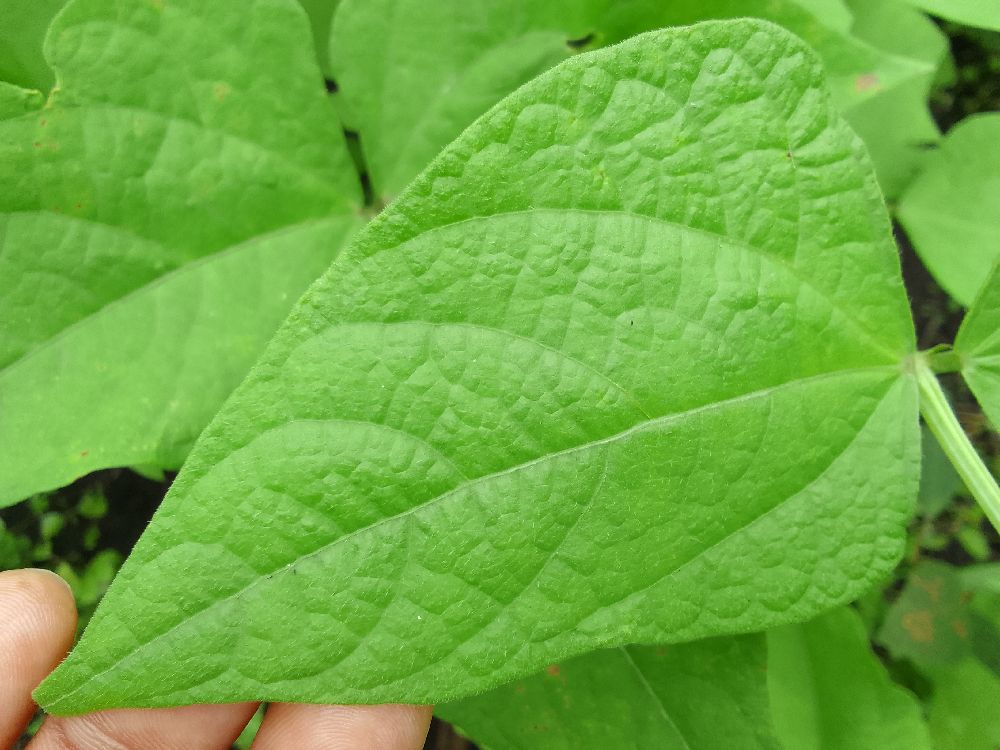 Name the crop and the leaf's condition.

common bean, healthy
